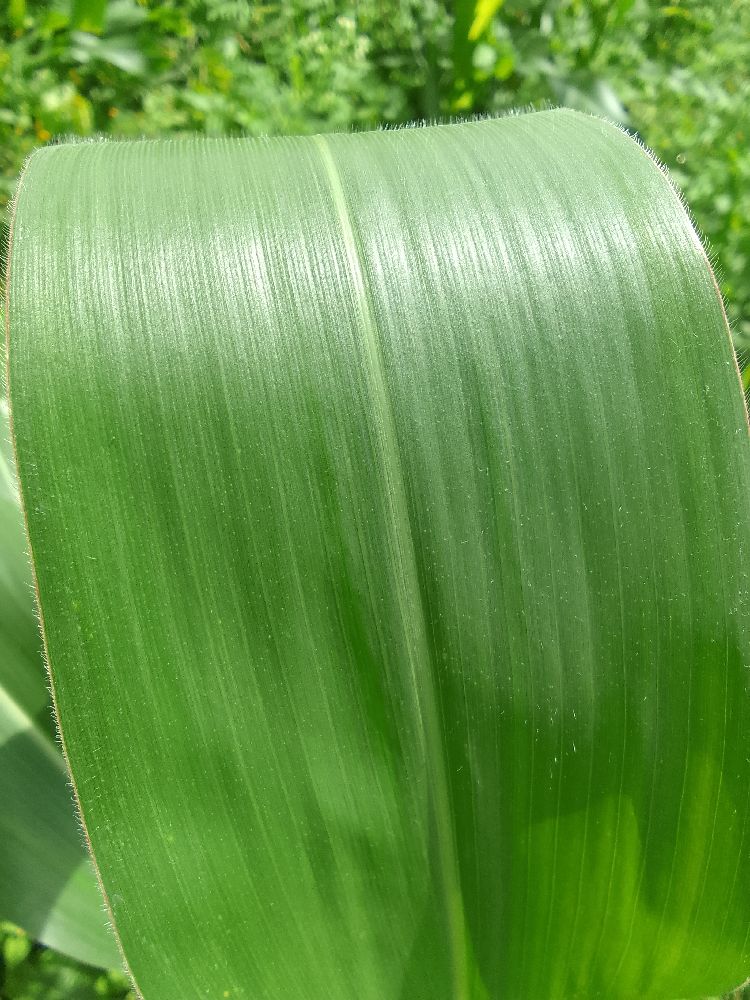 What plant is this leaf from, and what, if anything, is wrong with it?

maize, healthy
